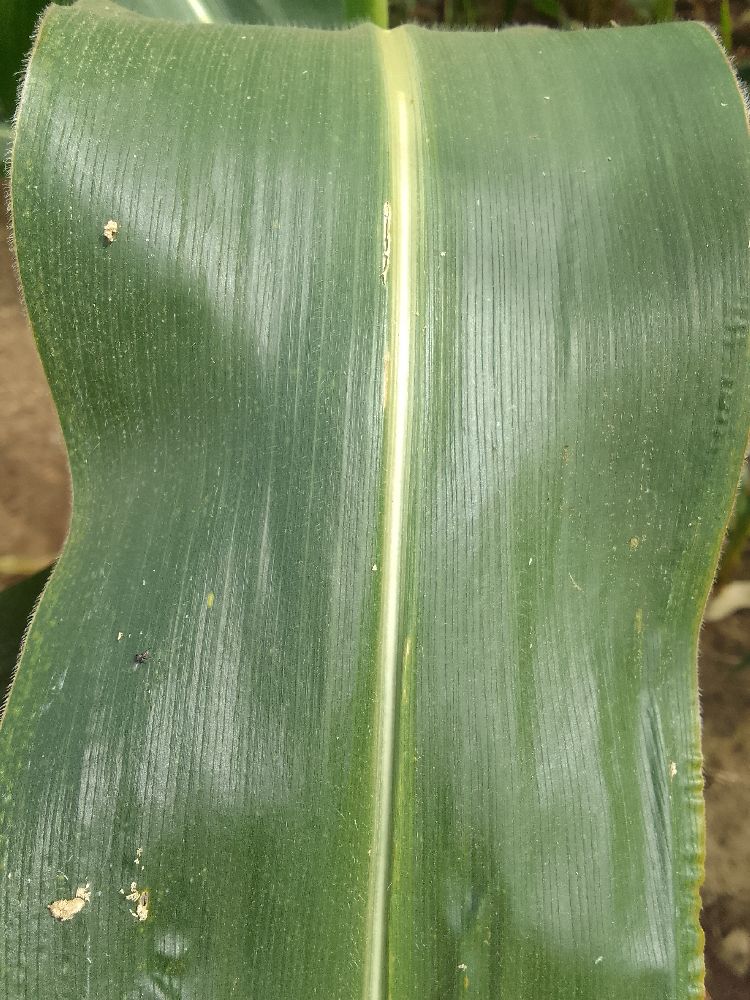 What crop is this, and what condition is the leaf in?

maize, healthy
